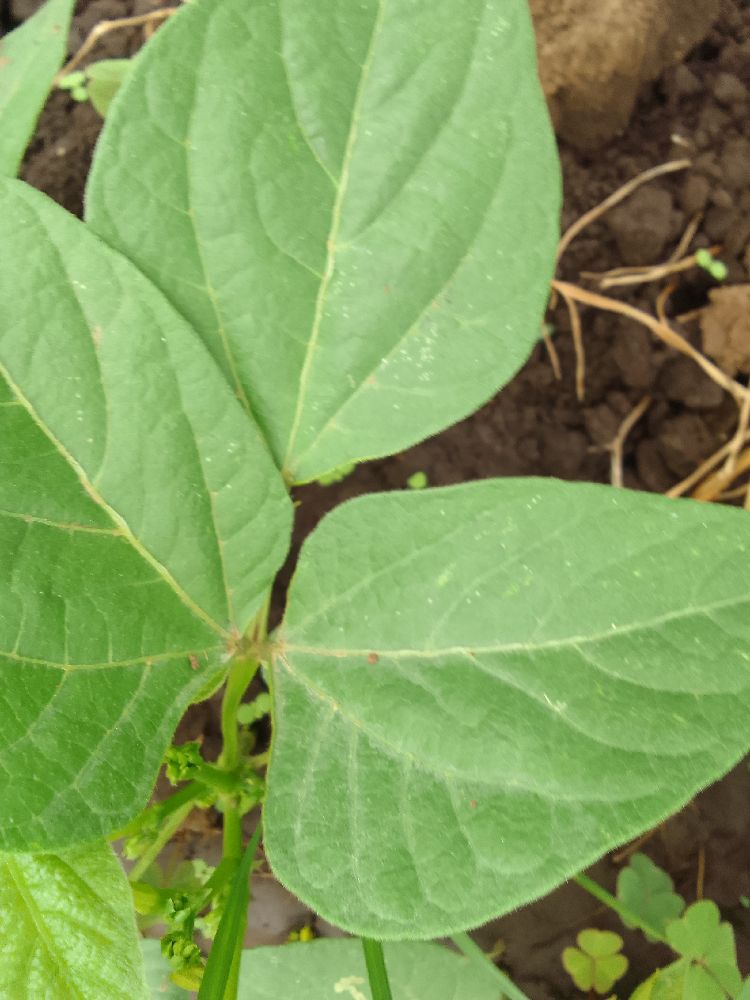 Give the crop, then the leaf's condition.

common bean, healthy
